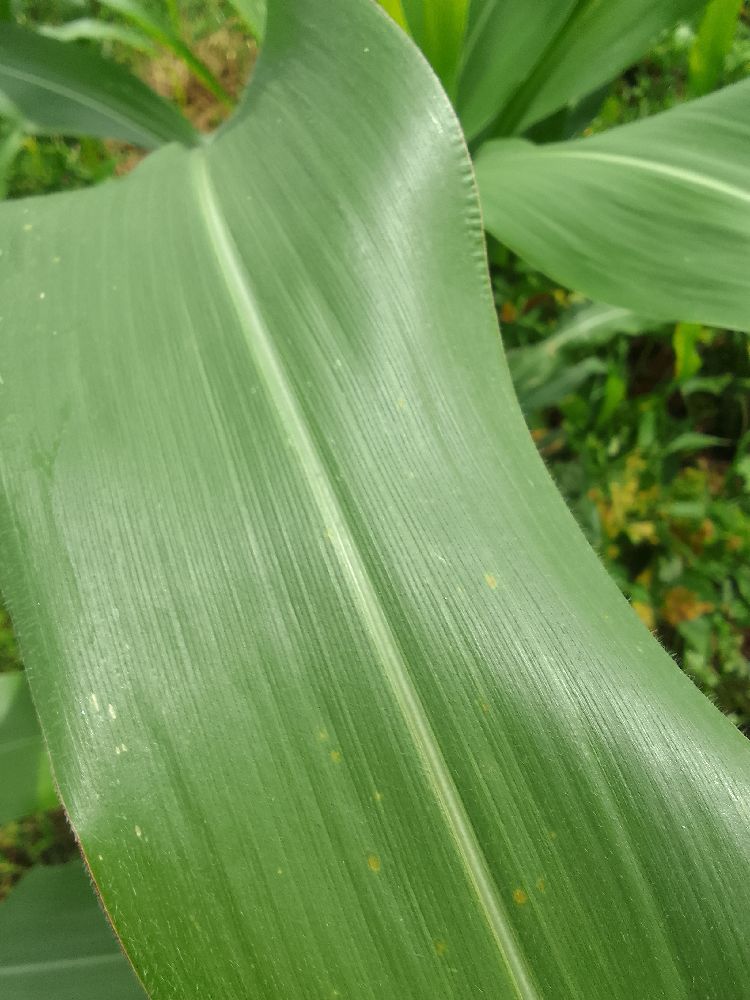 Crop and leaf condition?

maize, healthy
